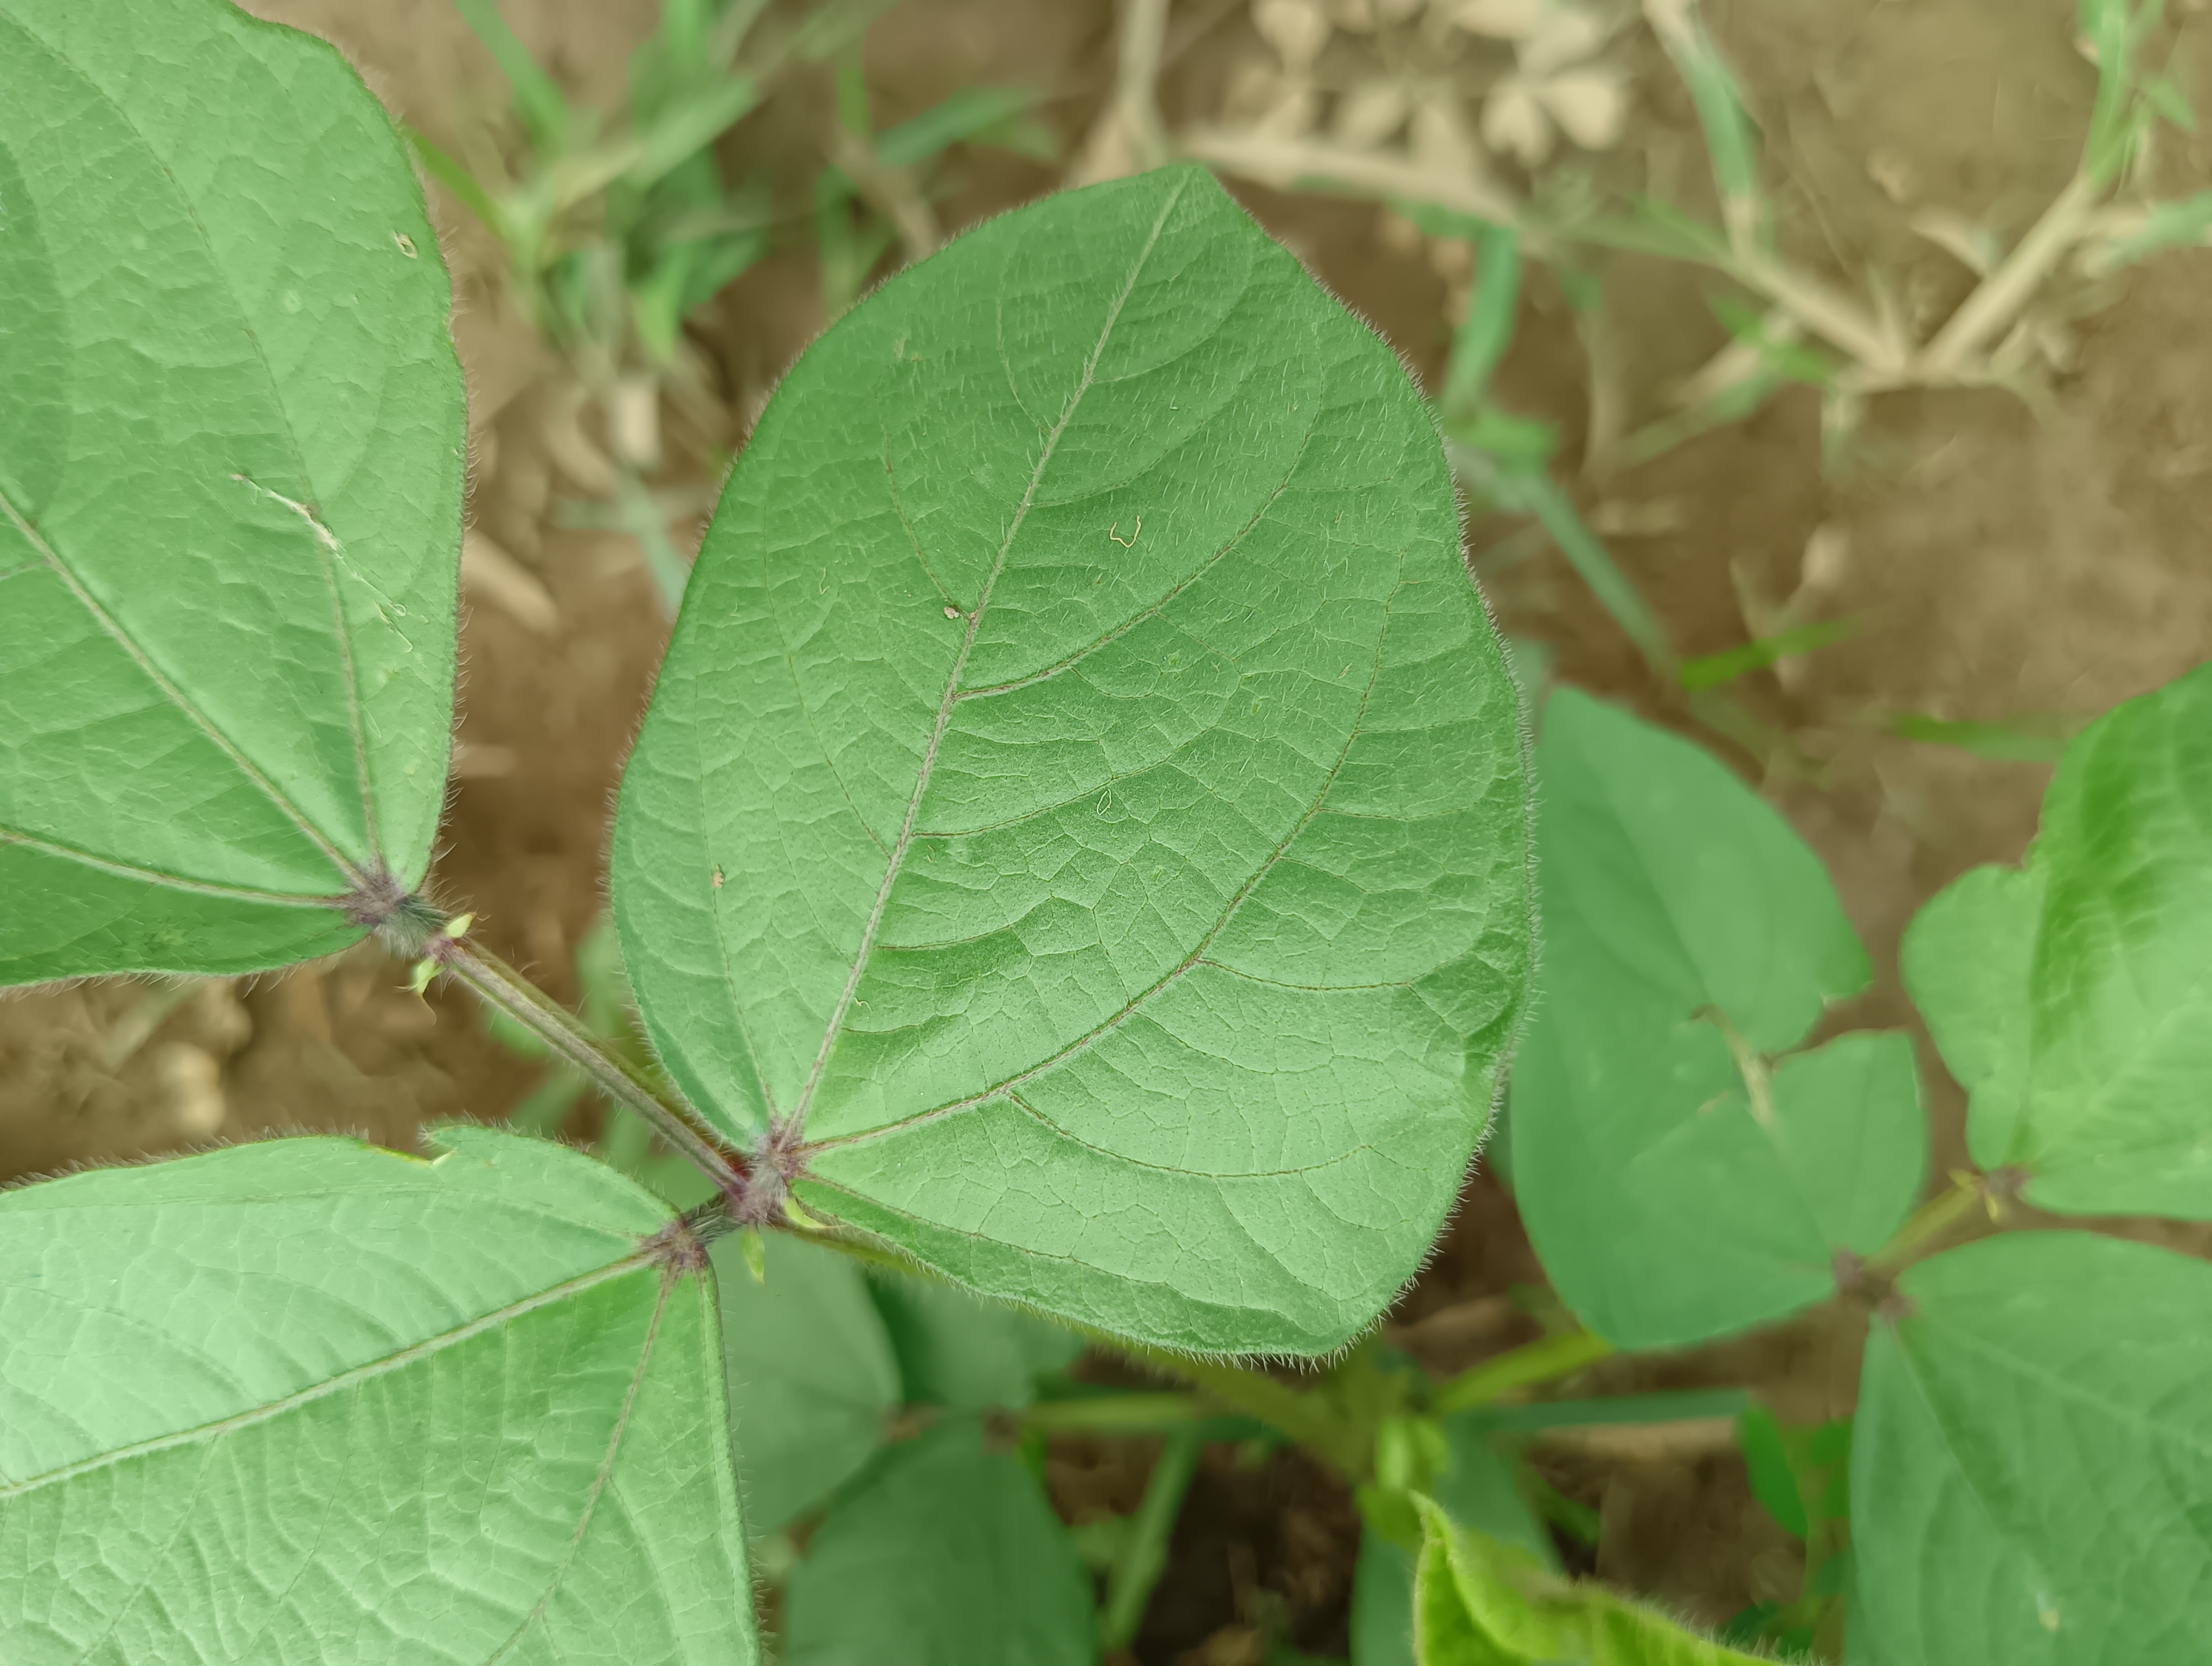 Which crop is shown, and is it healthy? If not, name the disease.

mungbean, healthy
